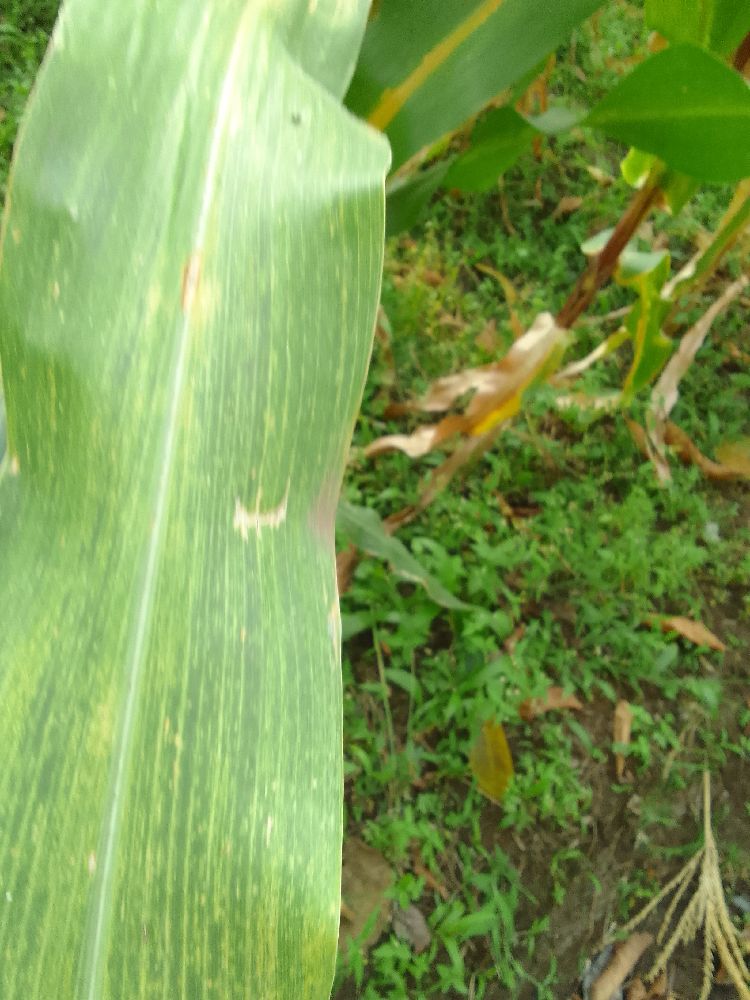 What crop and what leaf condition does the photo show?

maize, maize lethal necrosis
